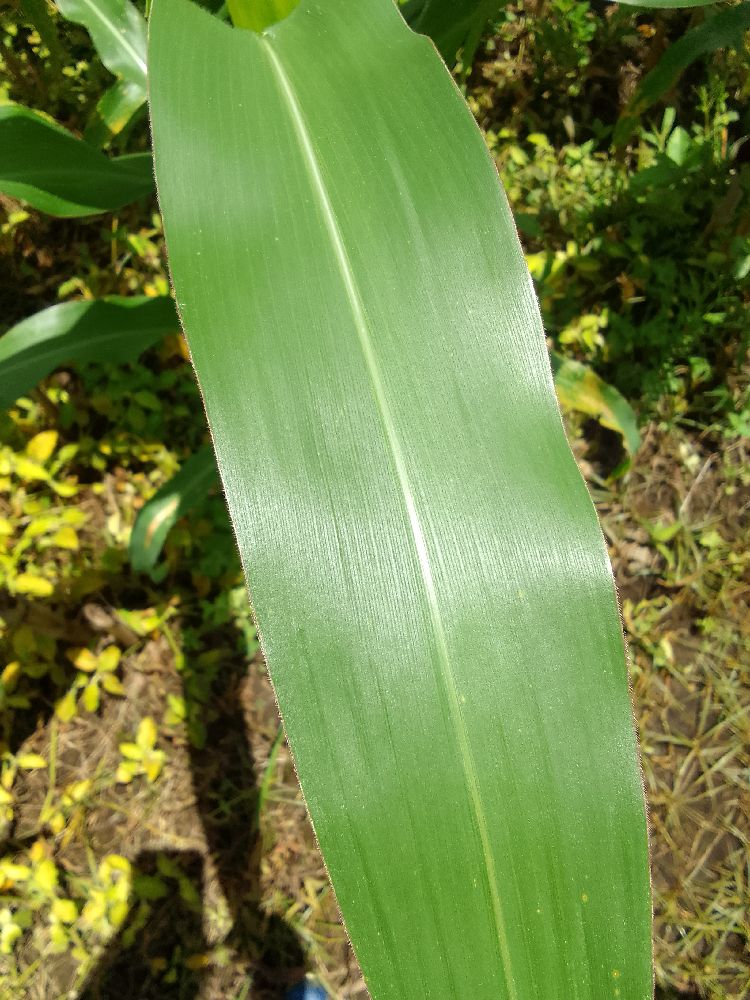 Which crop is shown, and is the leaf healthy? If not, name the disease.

maize, healthy
